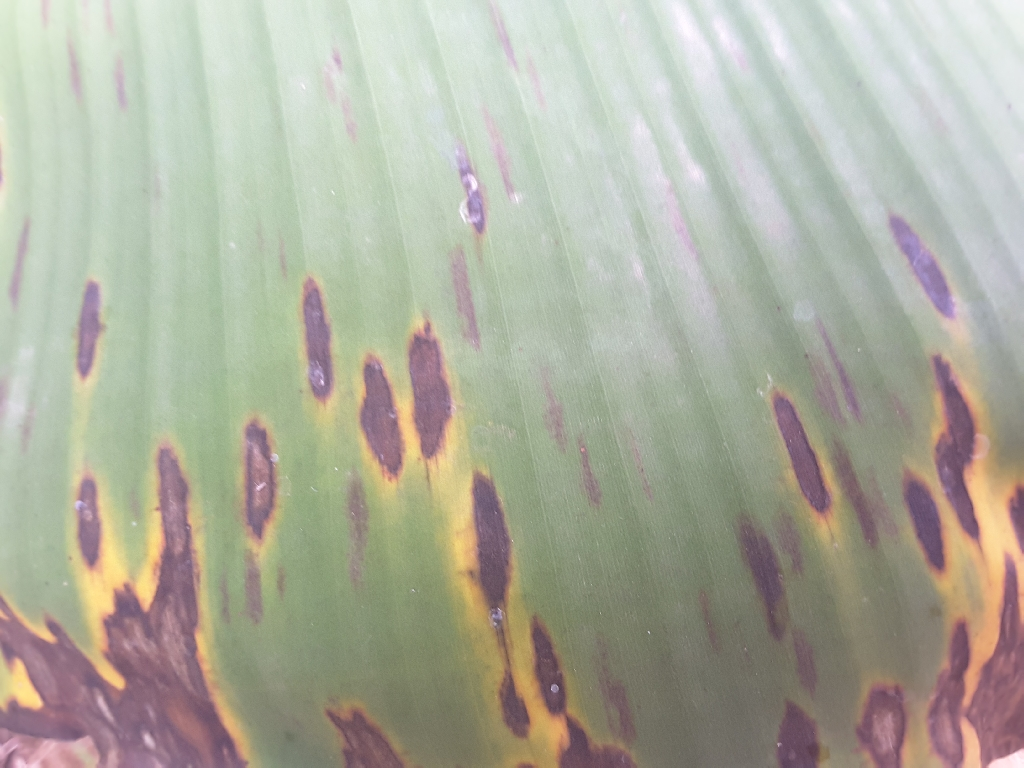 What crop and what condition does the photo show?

banana, black sigatoka
